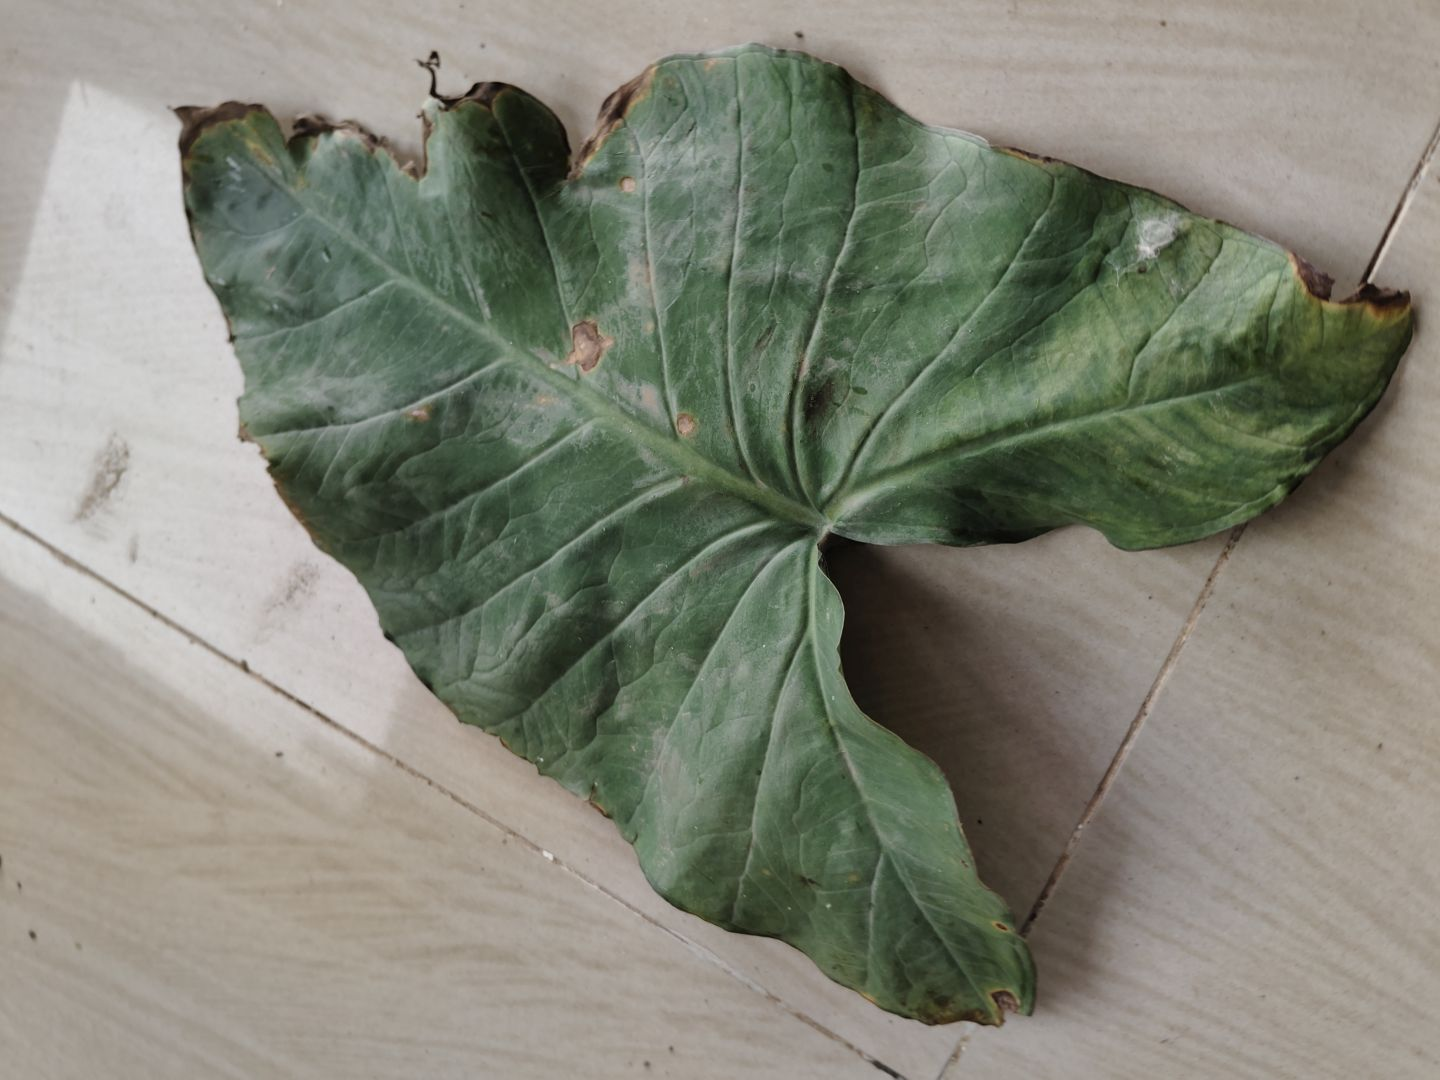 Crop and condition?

taro, leaf blight
